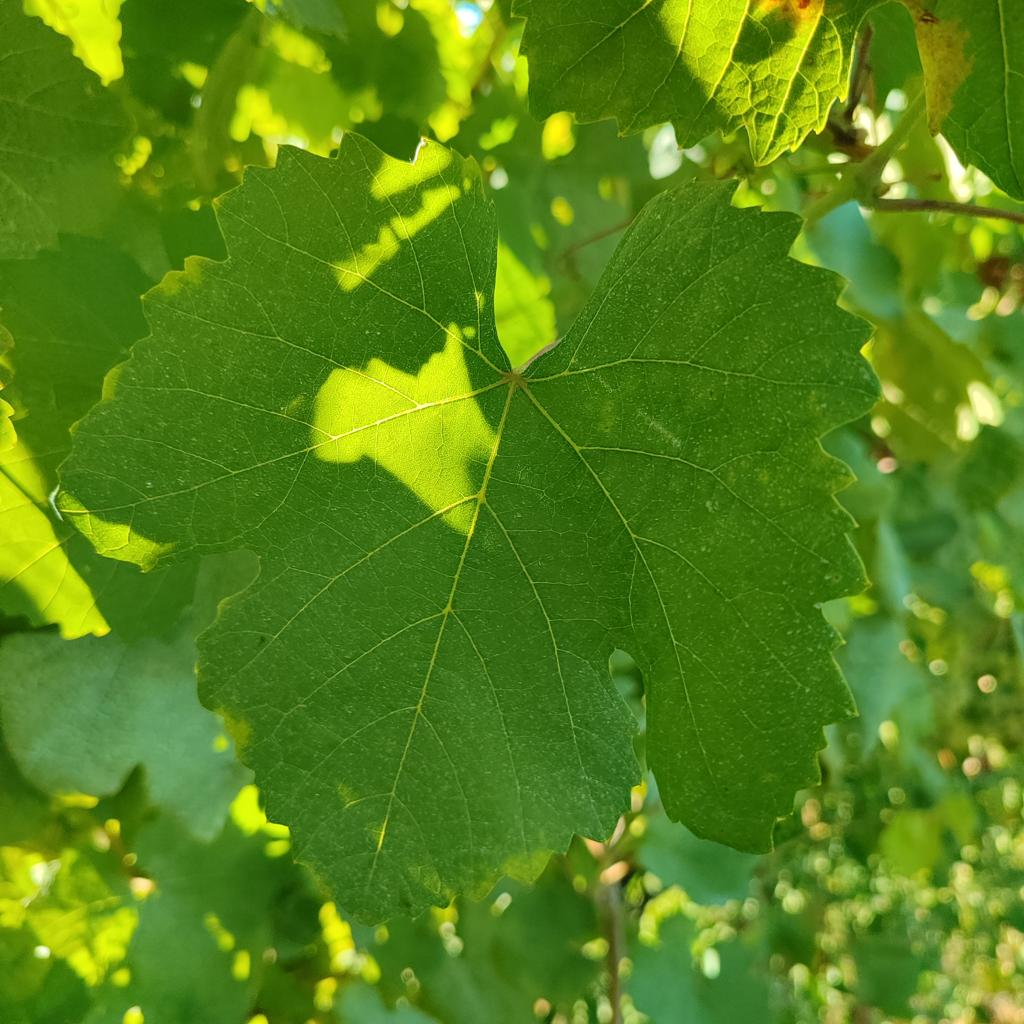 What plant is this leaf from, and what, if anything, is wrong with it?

grapevine, healthy
